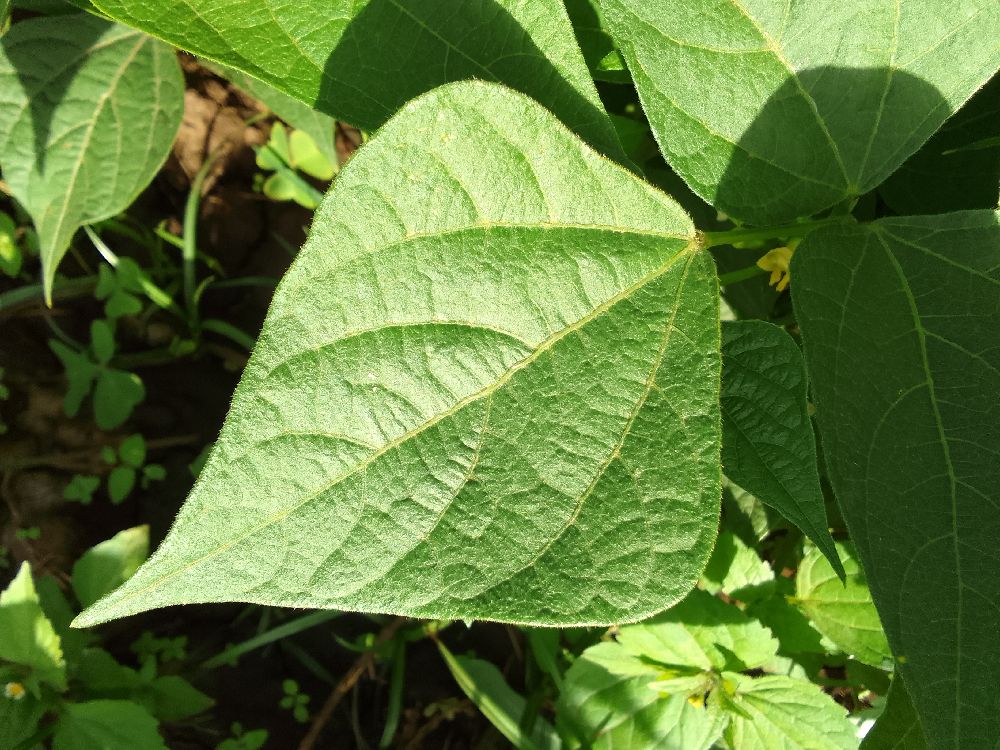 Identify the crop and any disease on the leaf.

common bean, healthy
